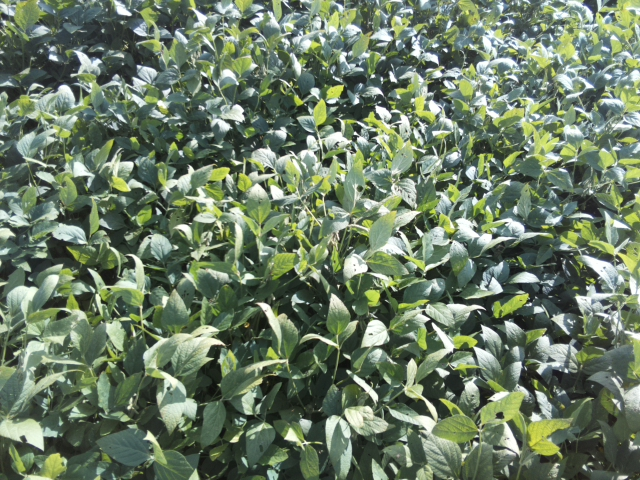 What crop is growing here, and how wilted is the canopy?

soybean, leaflets folding inward at secondary pulvinus with no turgor loss in leaflets or petioles
